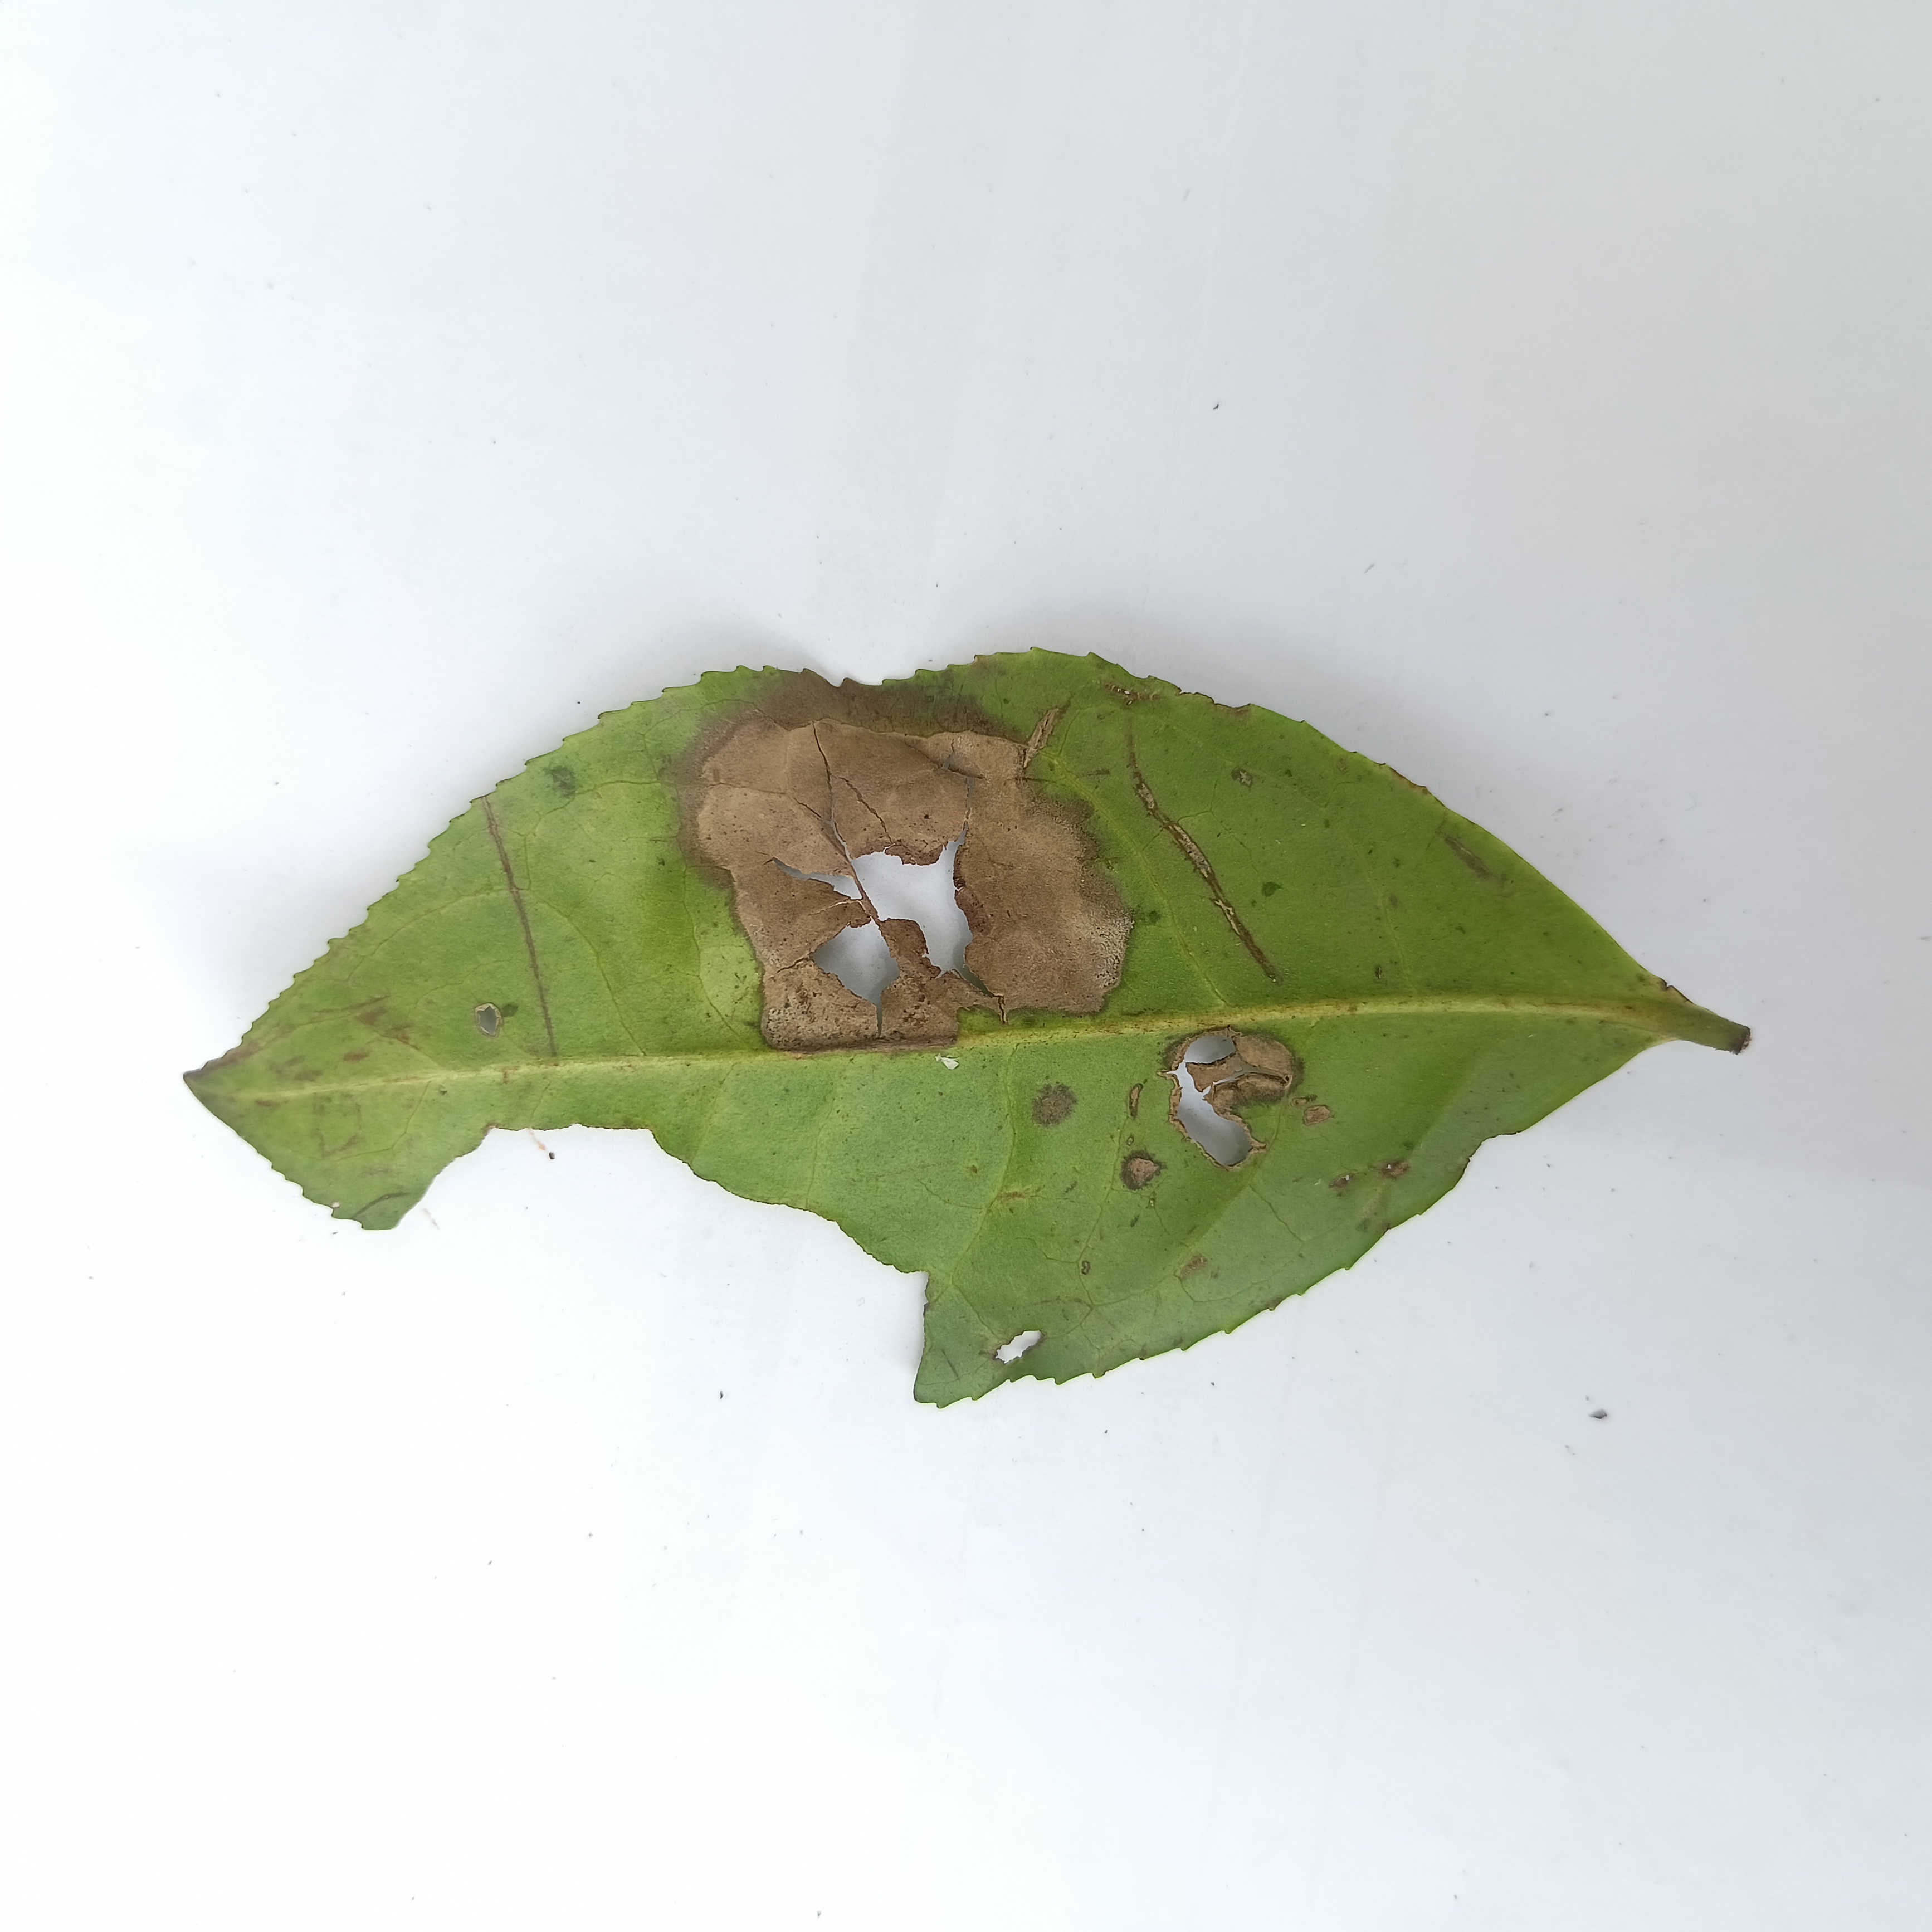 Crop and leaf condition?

tea, brown blight
